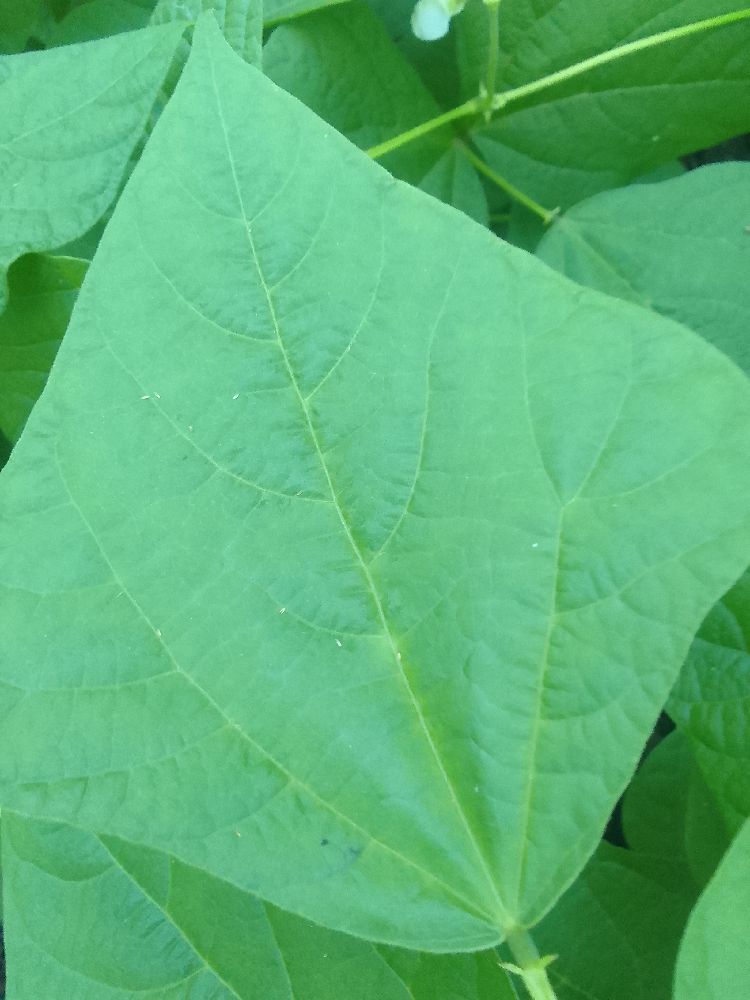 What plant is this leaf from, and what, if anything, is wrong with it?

common bean, healthy
